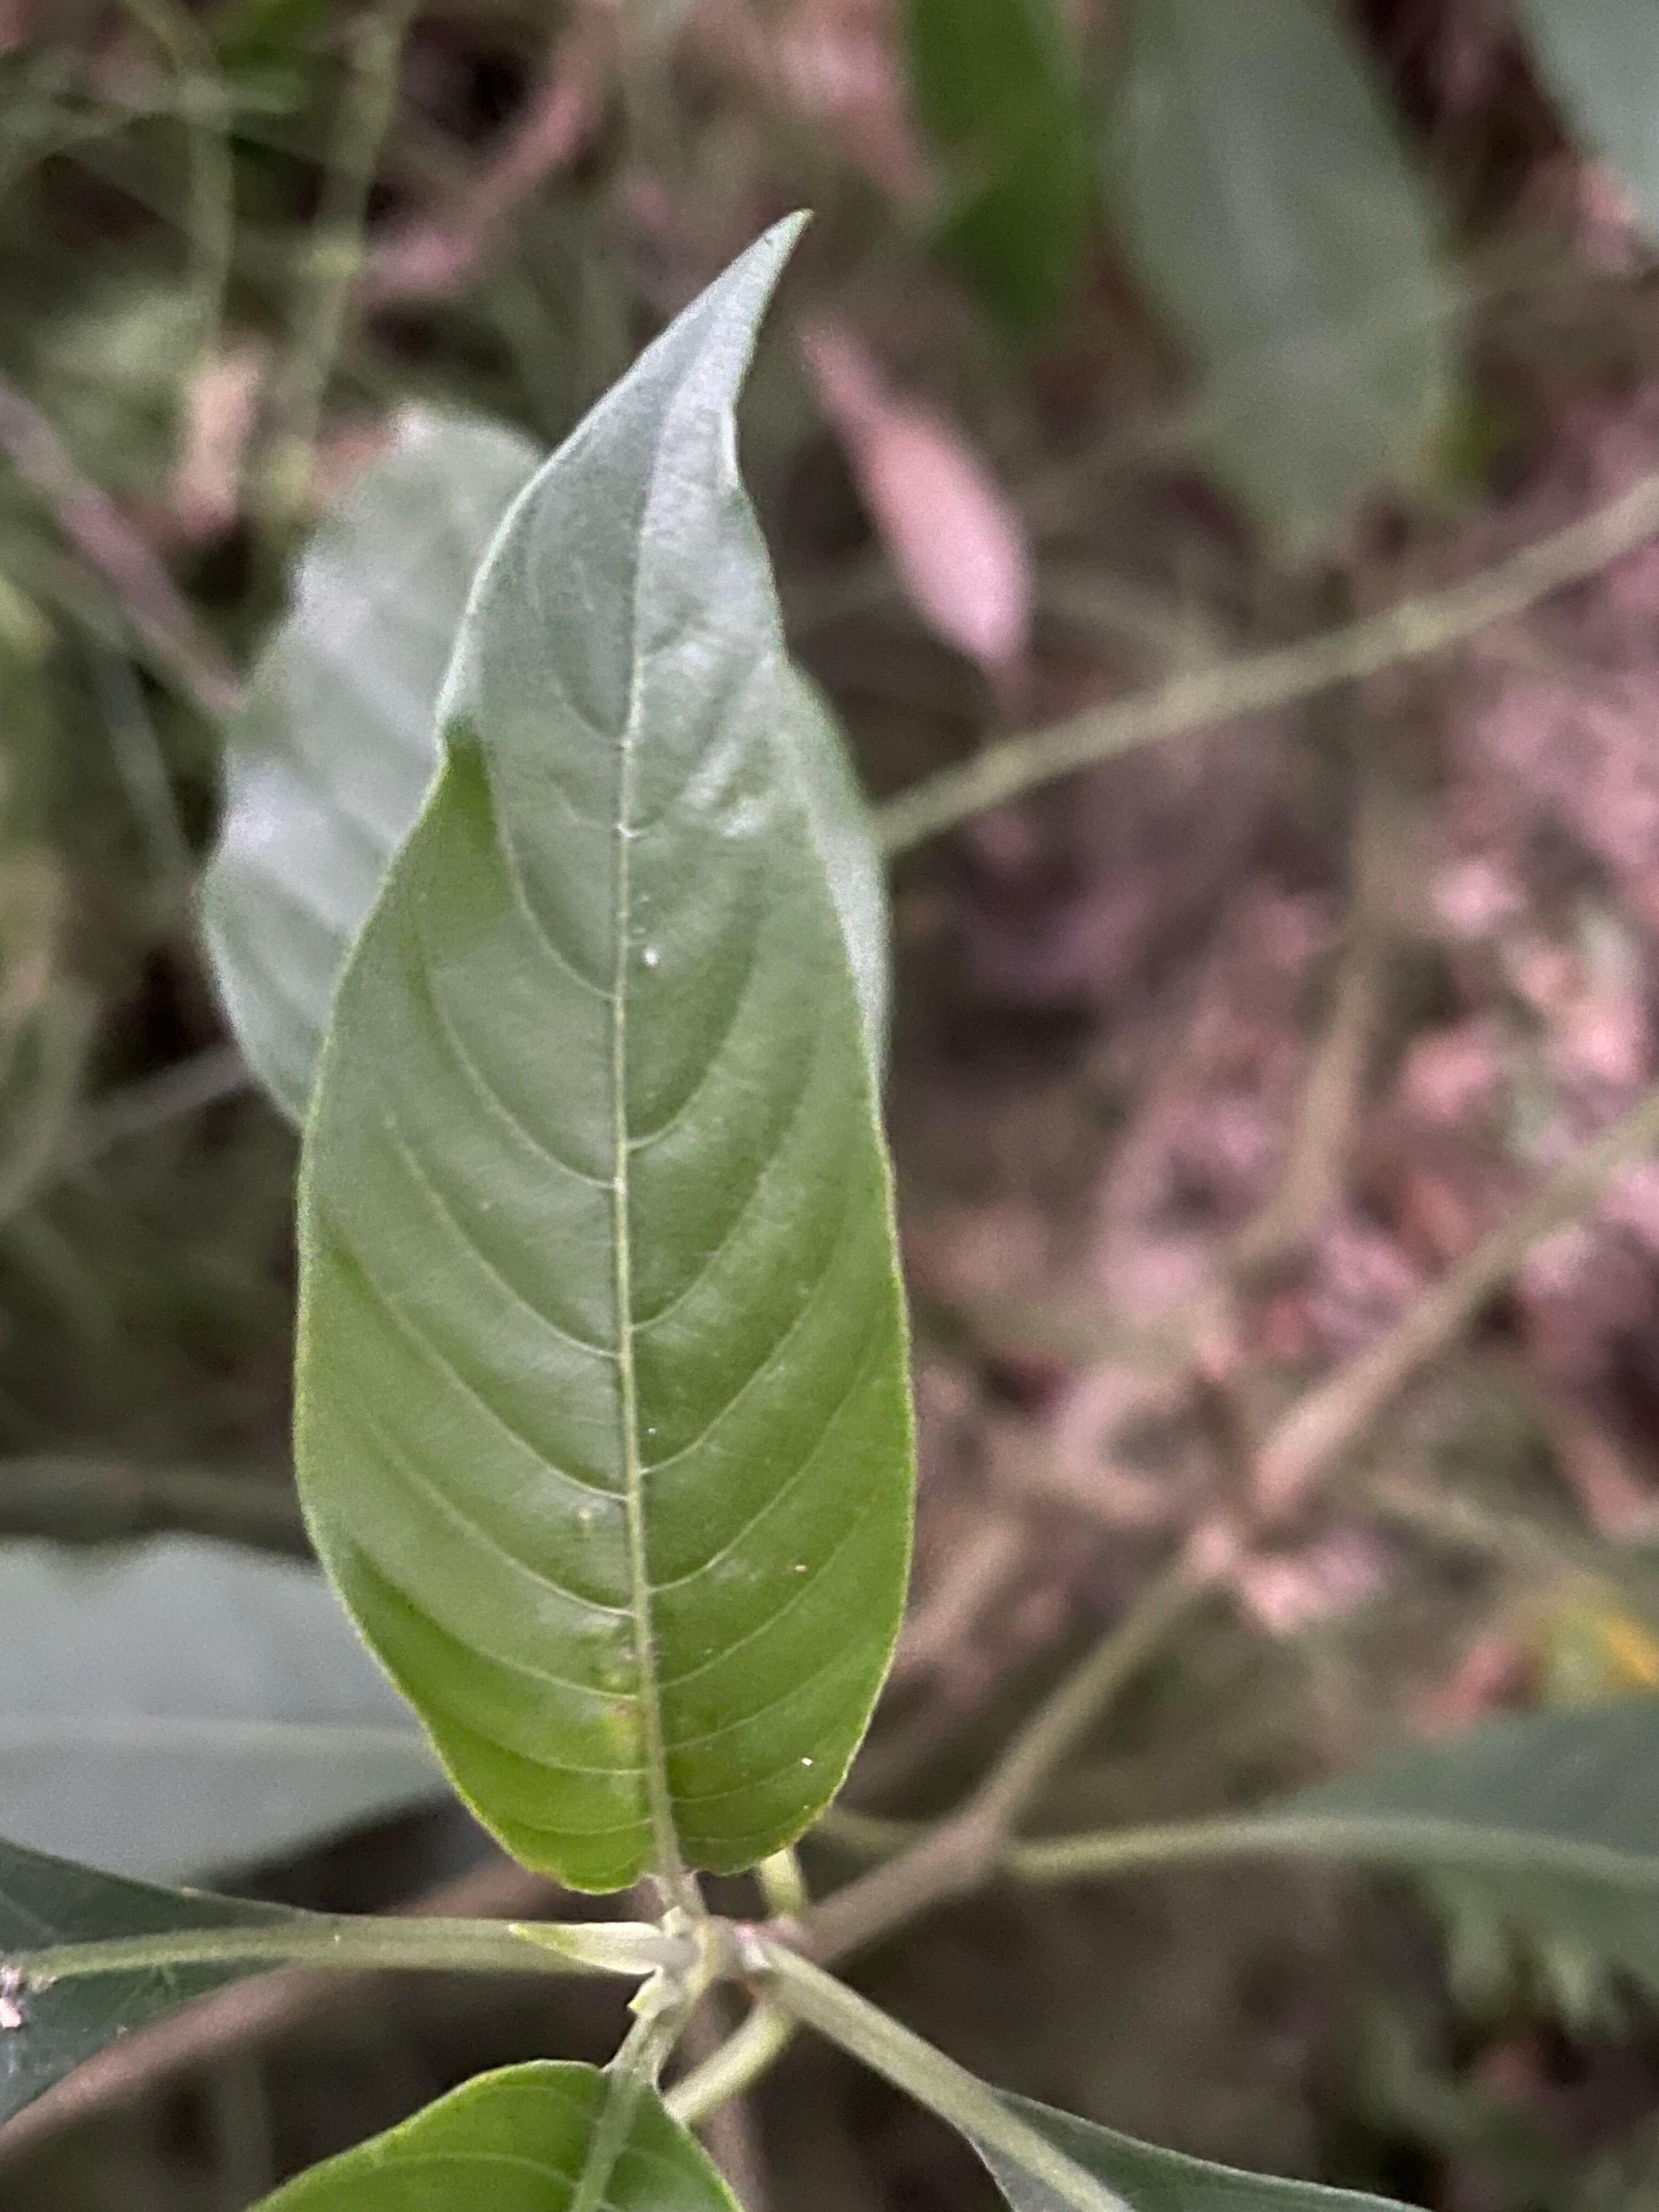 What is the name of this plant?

vasaka
